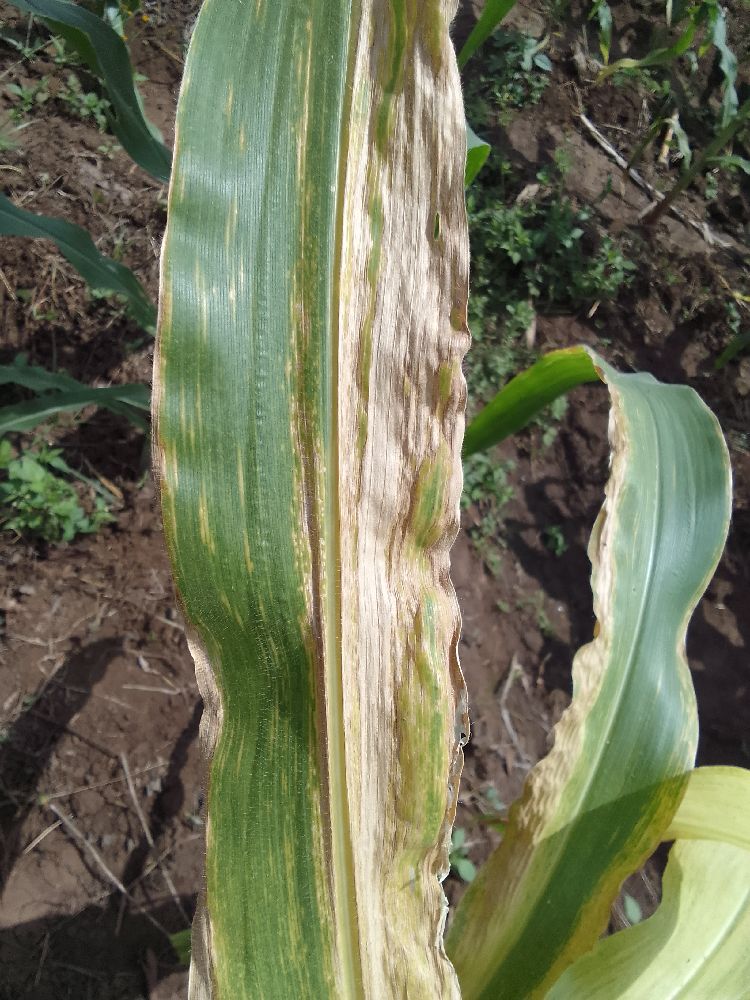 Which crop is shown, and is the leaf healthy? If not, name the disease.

maize, maize lethal necrosis
